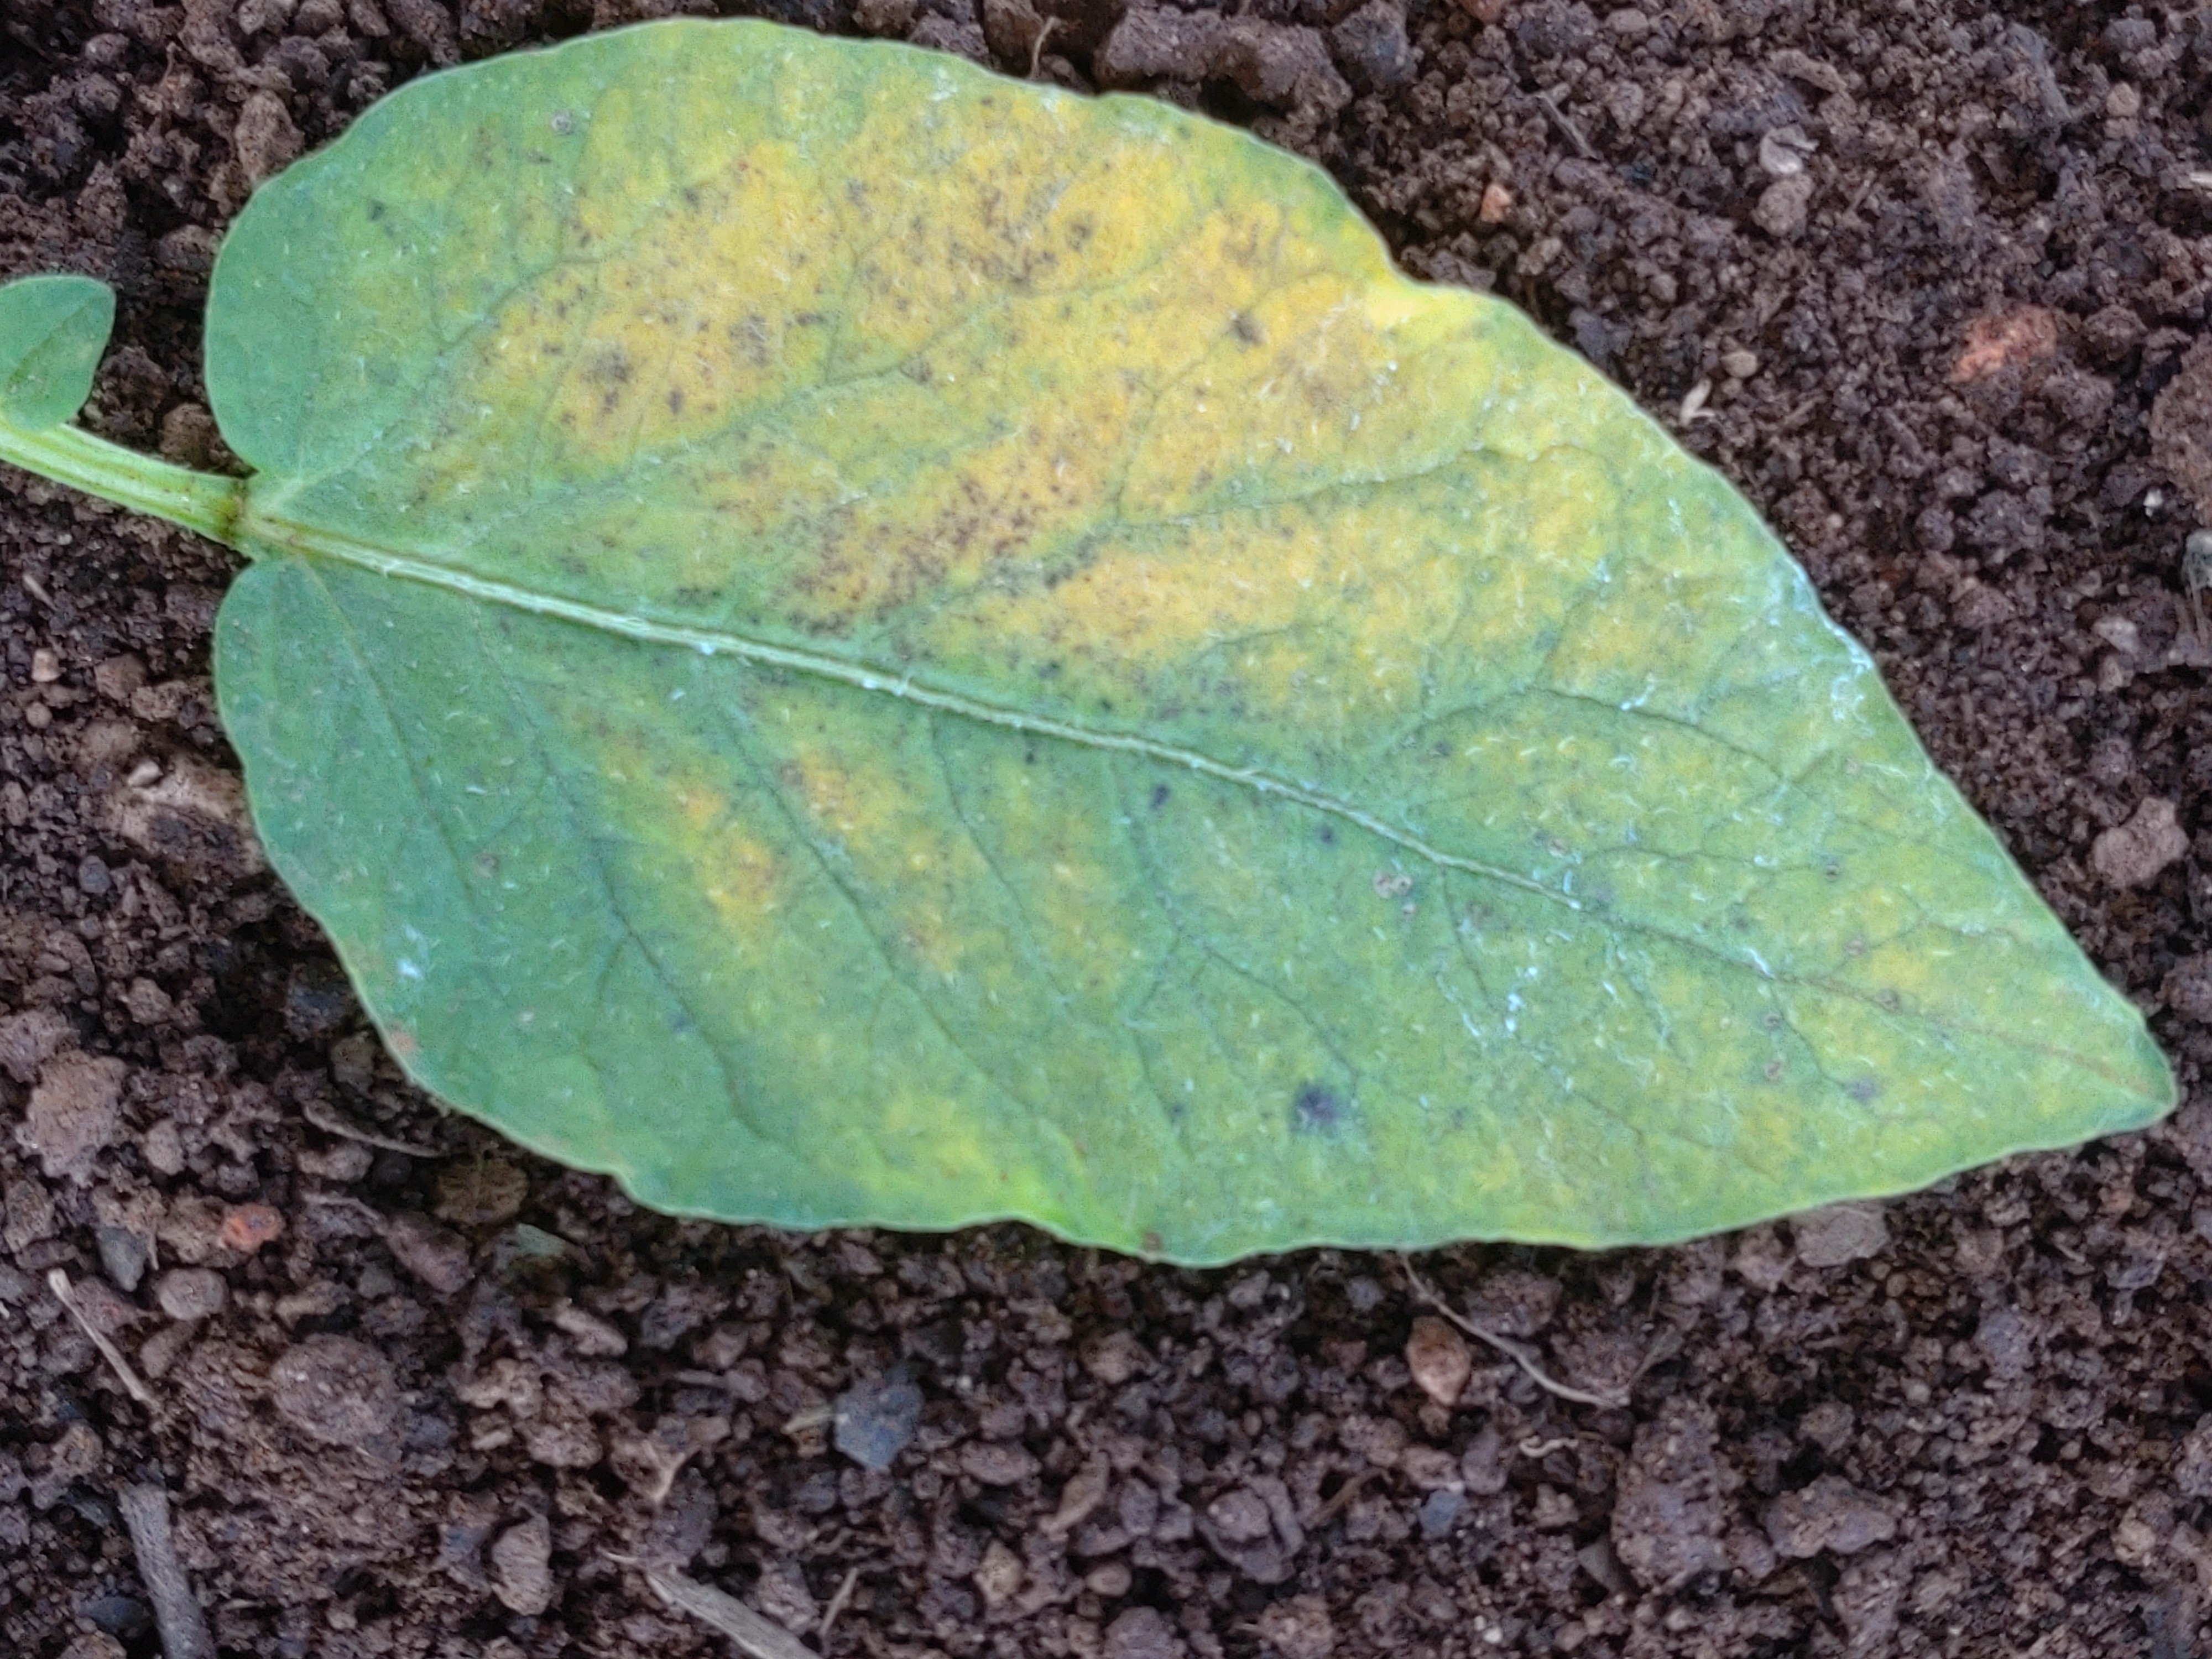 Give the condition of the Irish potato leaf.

late blight
